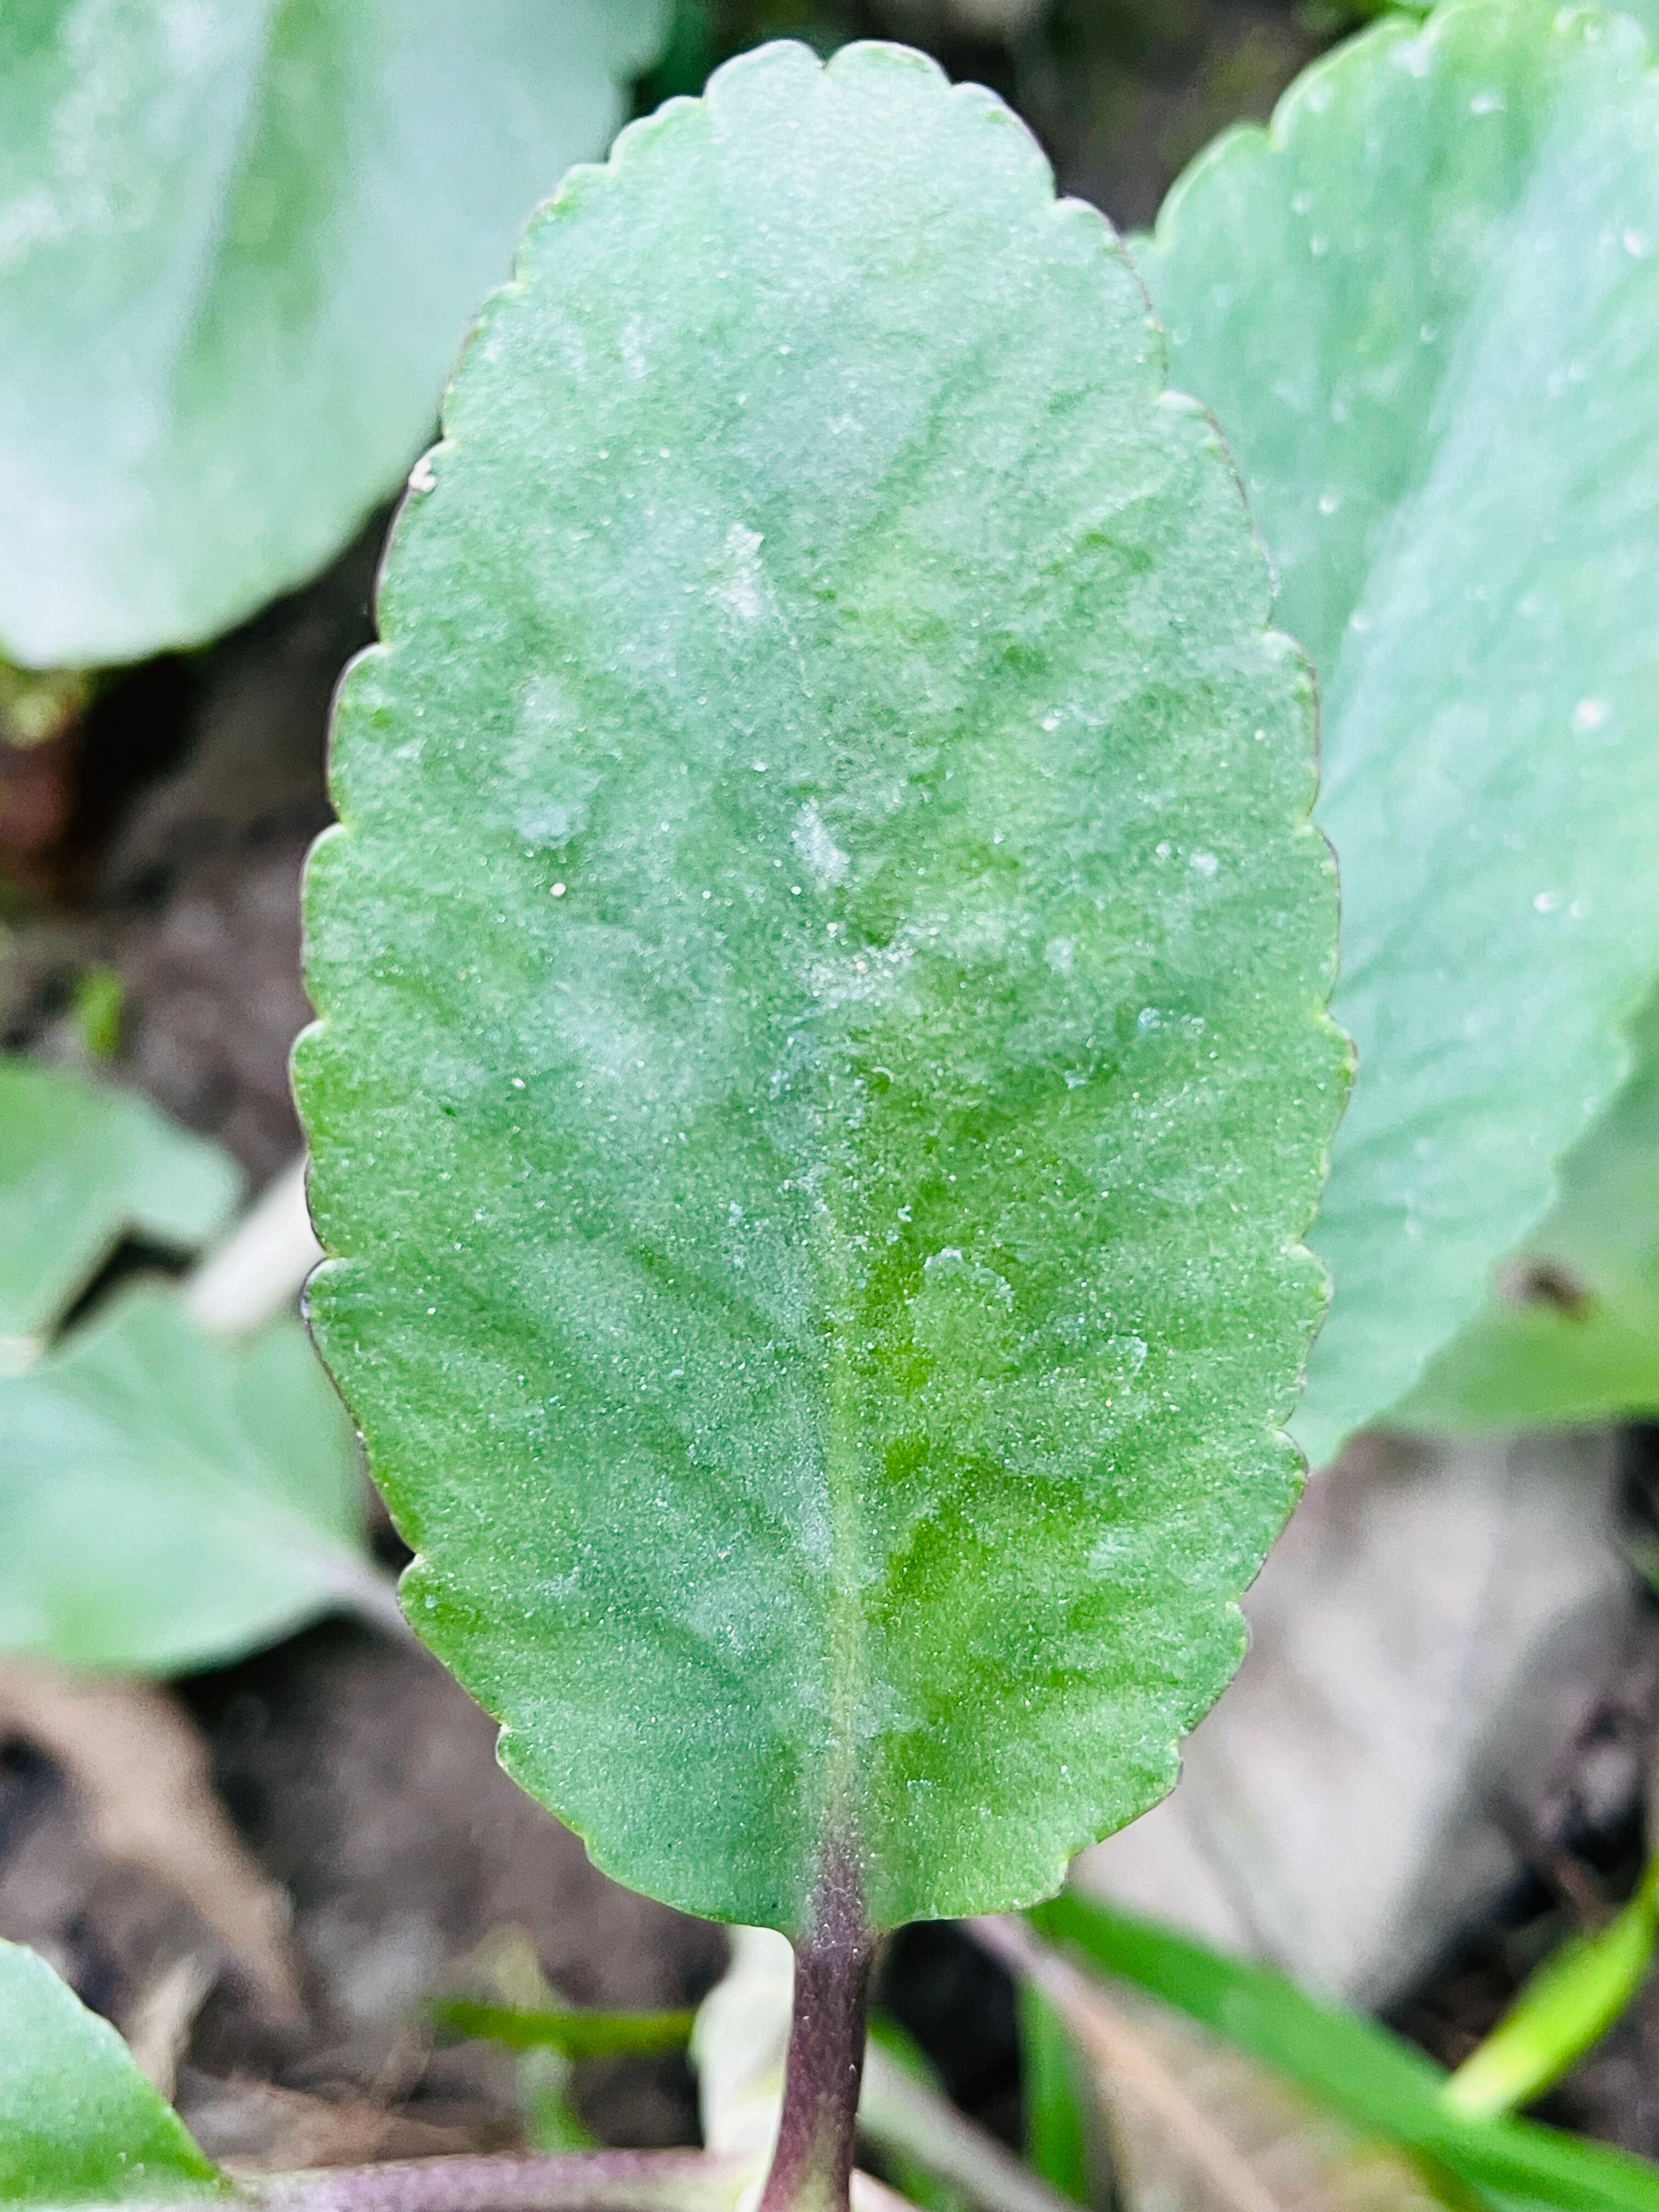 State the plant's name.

pathorkuci
